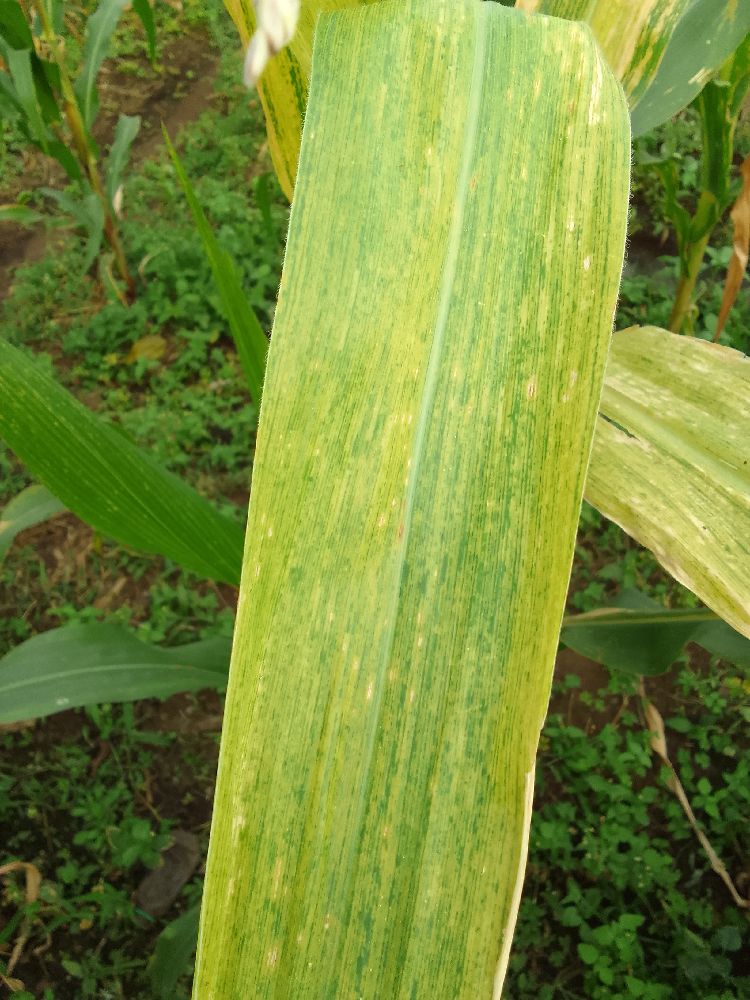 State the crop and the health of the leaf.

maize, maize lethal necrosis
